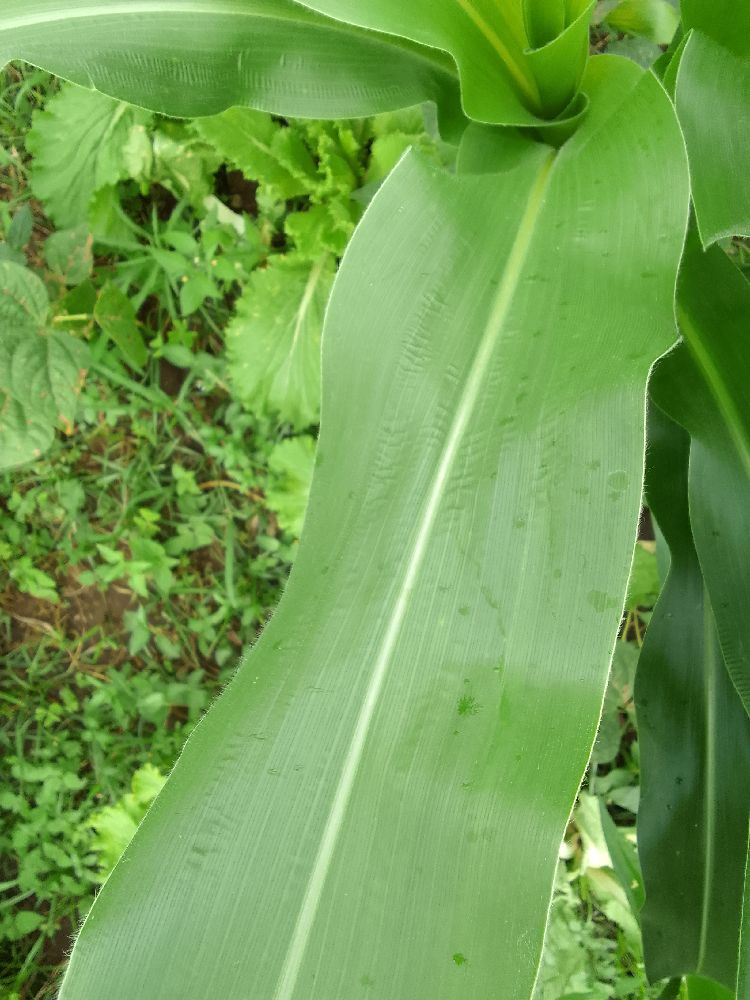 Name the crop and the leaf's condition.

maize, healthy
